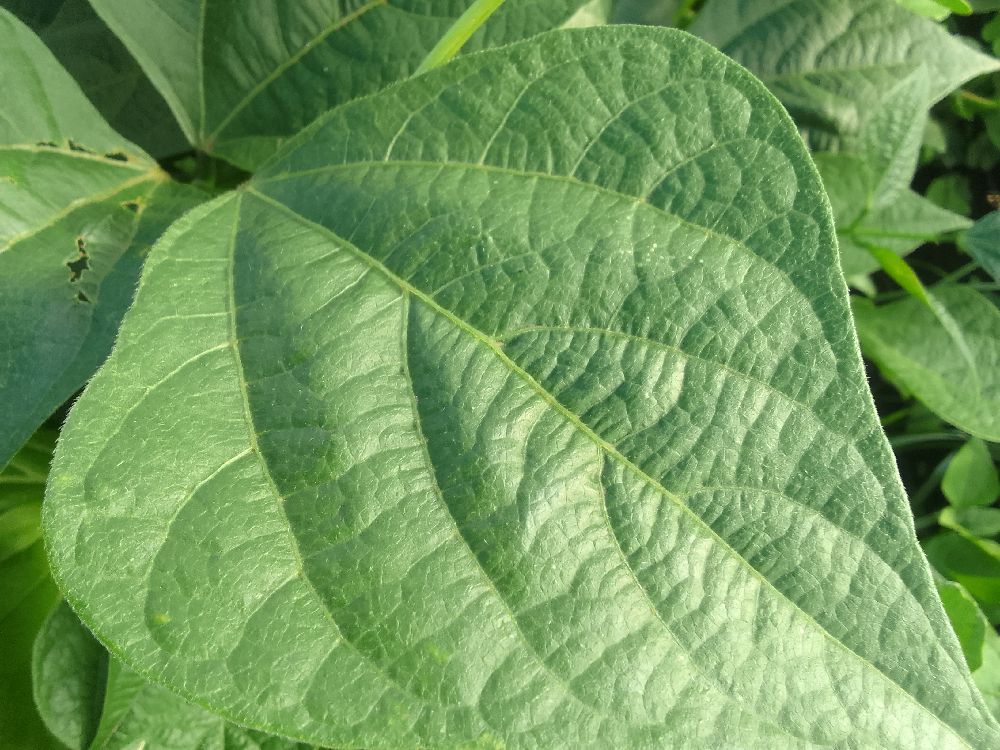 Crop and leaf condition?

common bean, healthy
